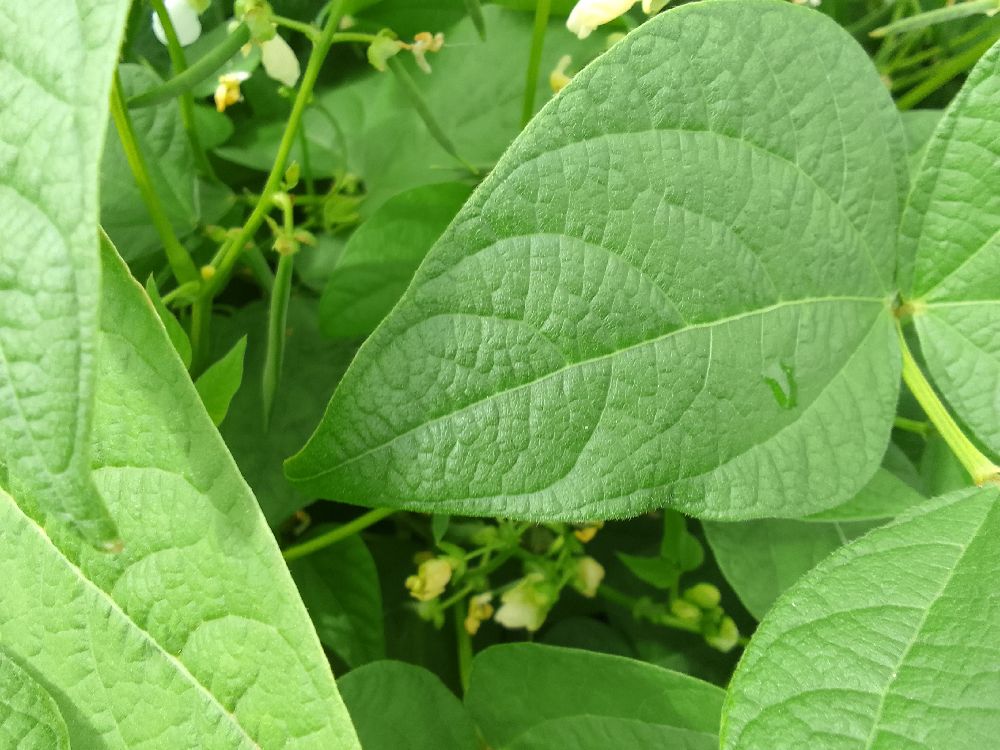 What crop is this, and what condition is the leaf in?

common bean, healthy
